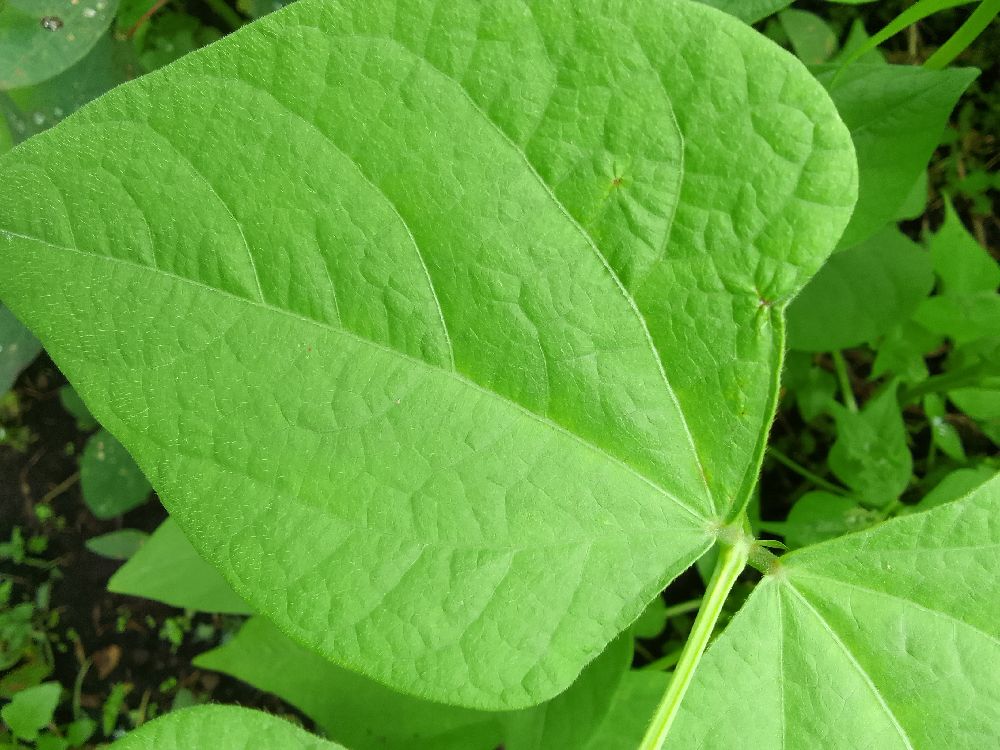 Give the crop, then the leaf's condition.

common bean, healthy
